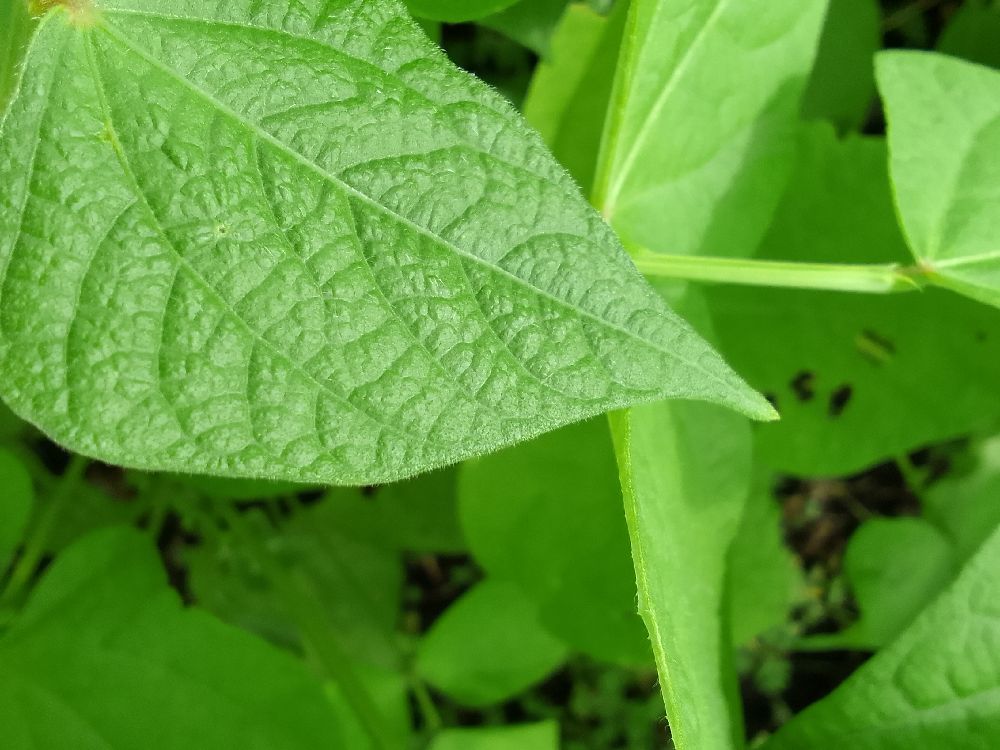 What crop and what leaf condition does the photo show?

common bean, healthy
